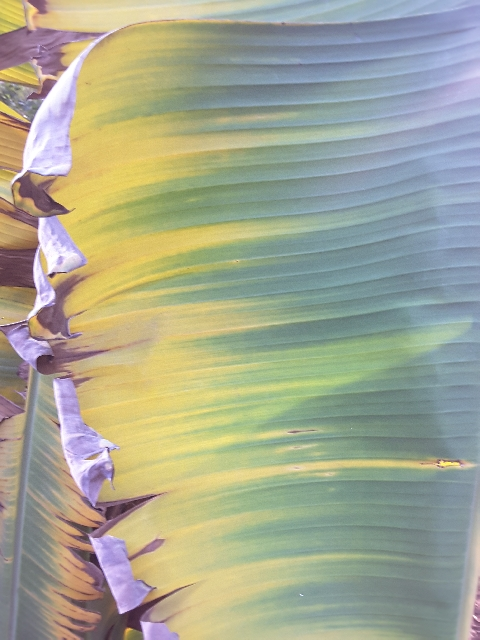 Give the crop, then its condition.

banana, fusarium wilt race 1
